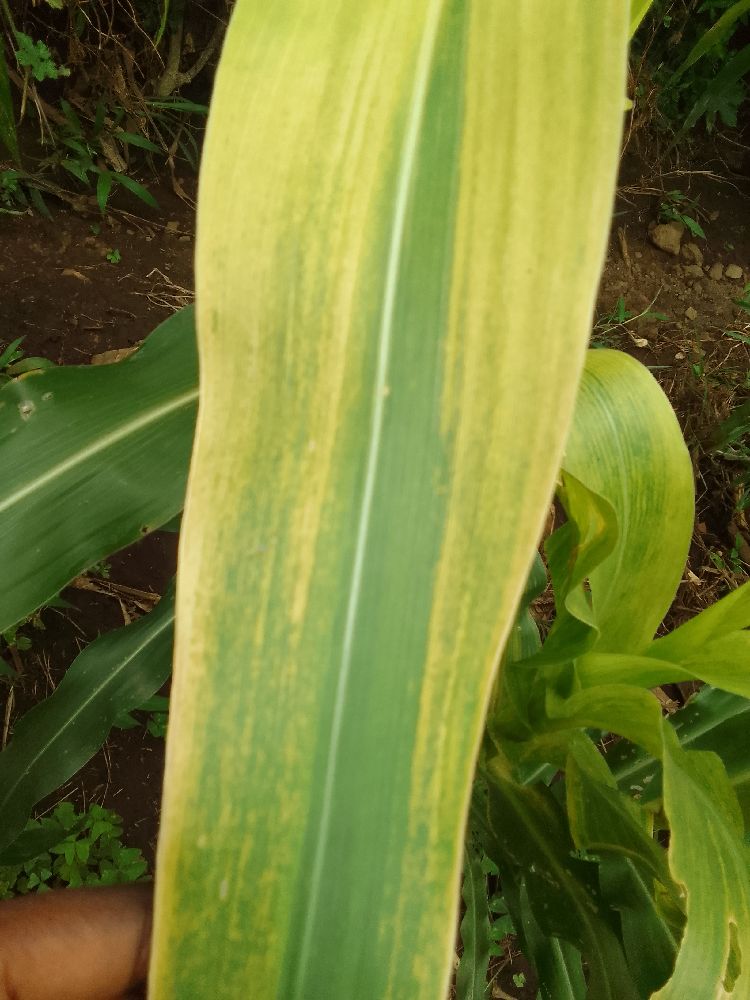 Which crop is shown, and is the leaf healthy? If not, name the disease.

maize, maize lethal necrosis
